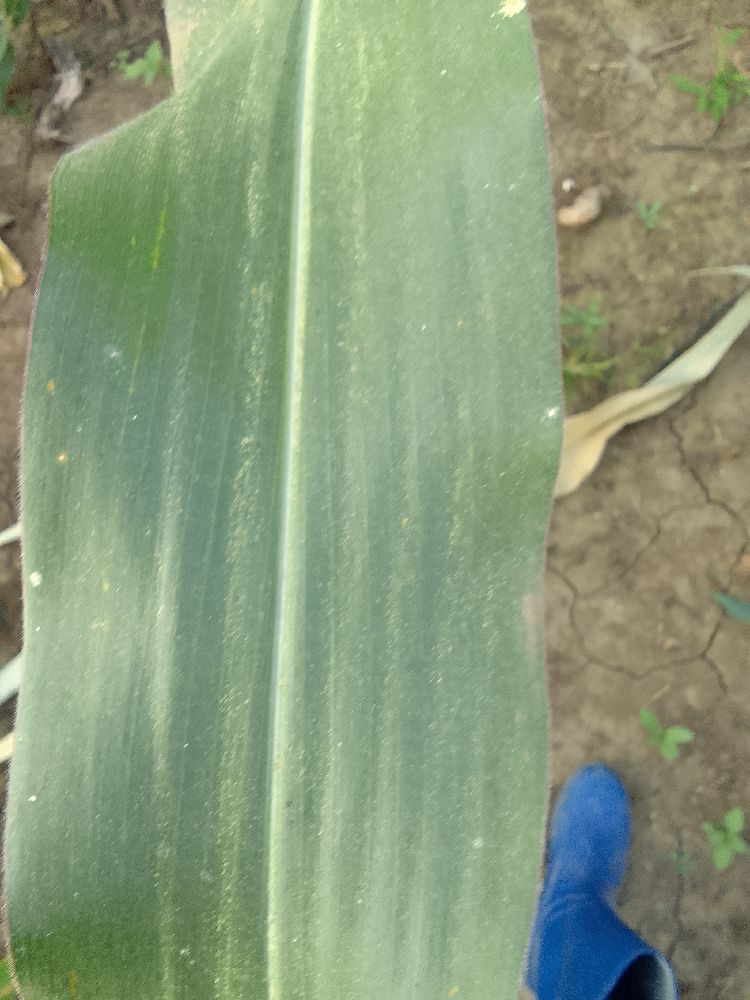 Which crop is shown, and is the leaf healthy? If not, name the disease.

maize, healthy
